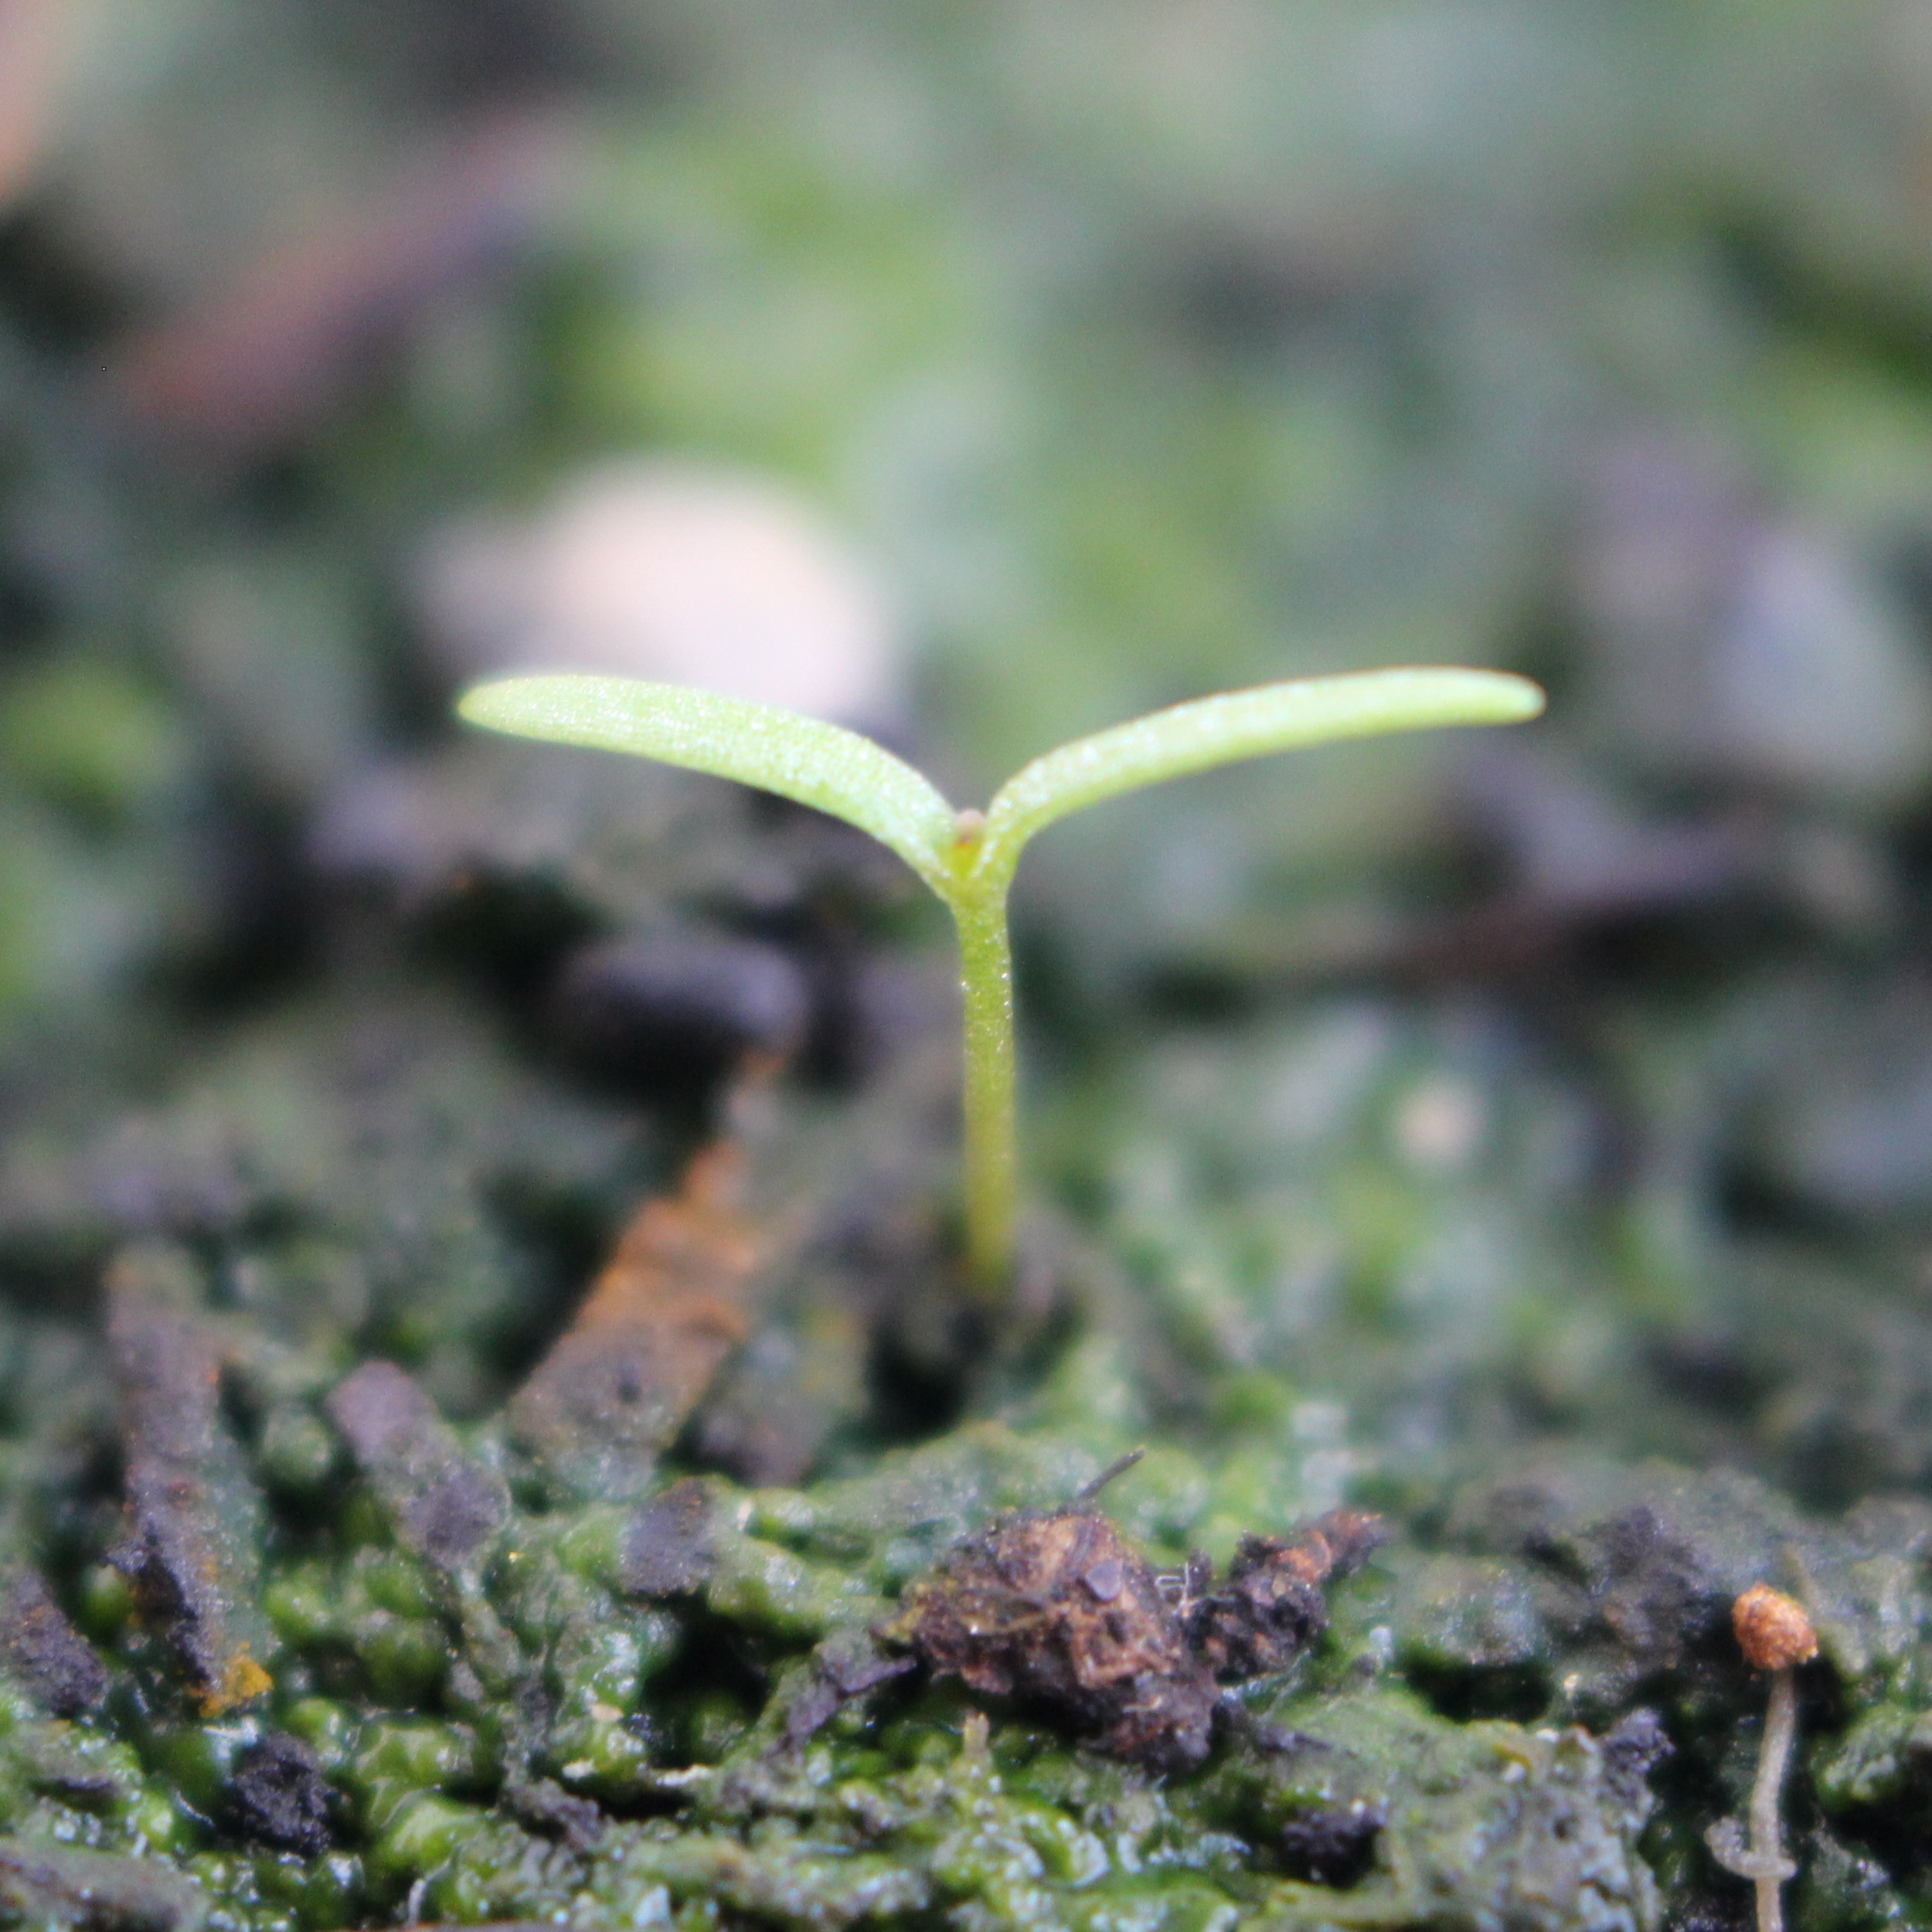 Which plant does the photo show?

Papaver rhoeas
